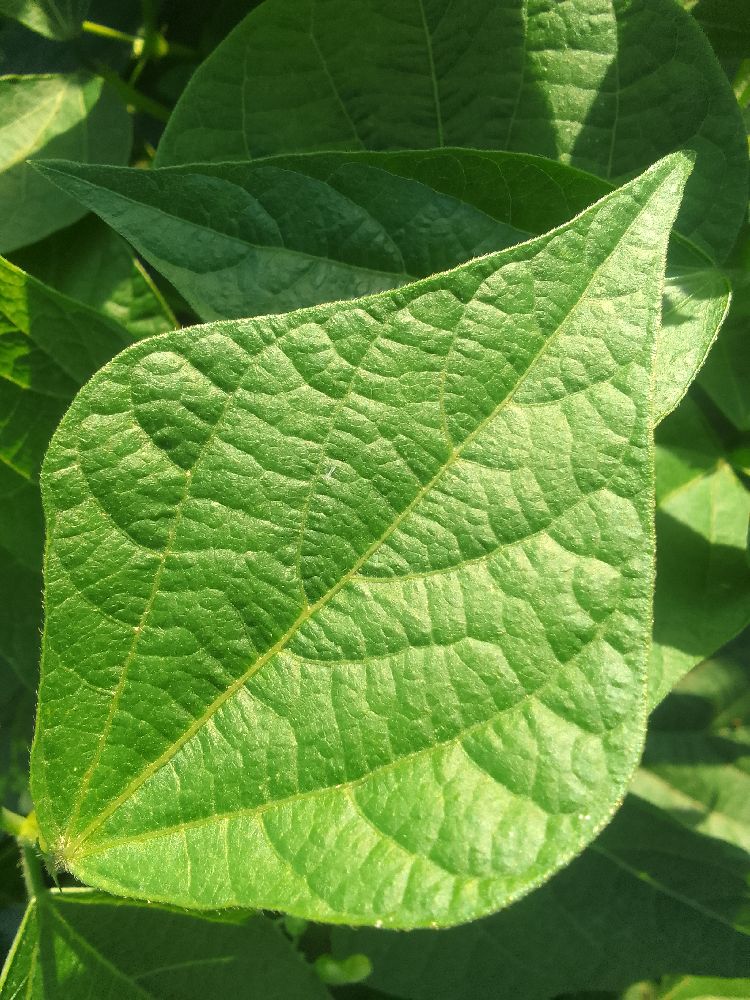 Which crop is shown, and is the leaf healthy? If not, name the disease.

common bean, healthy
